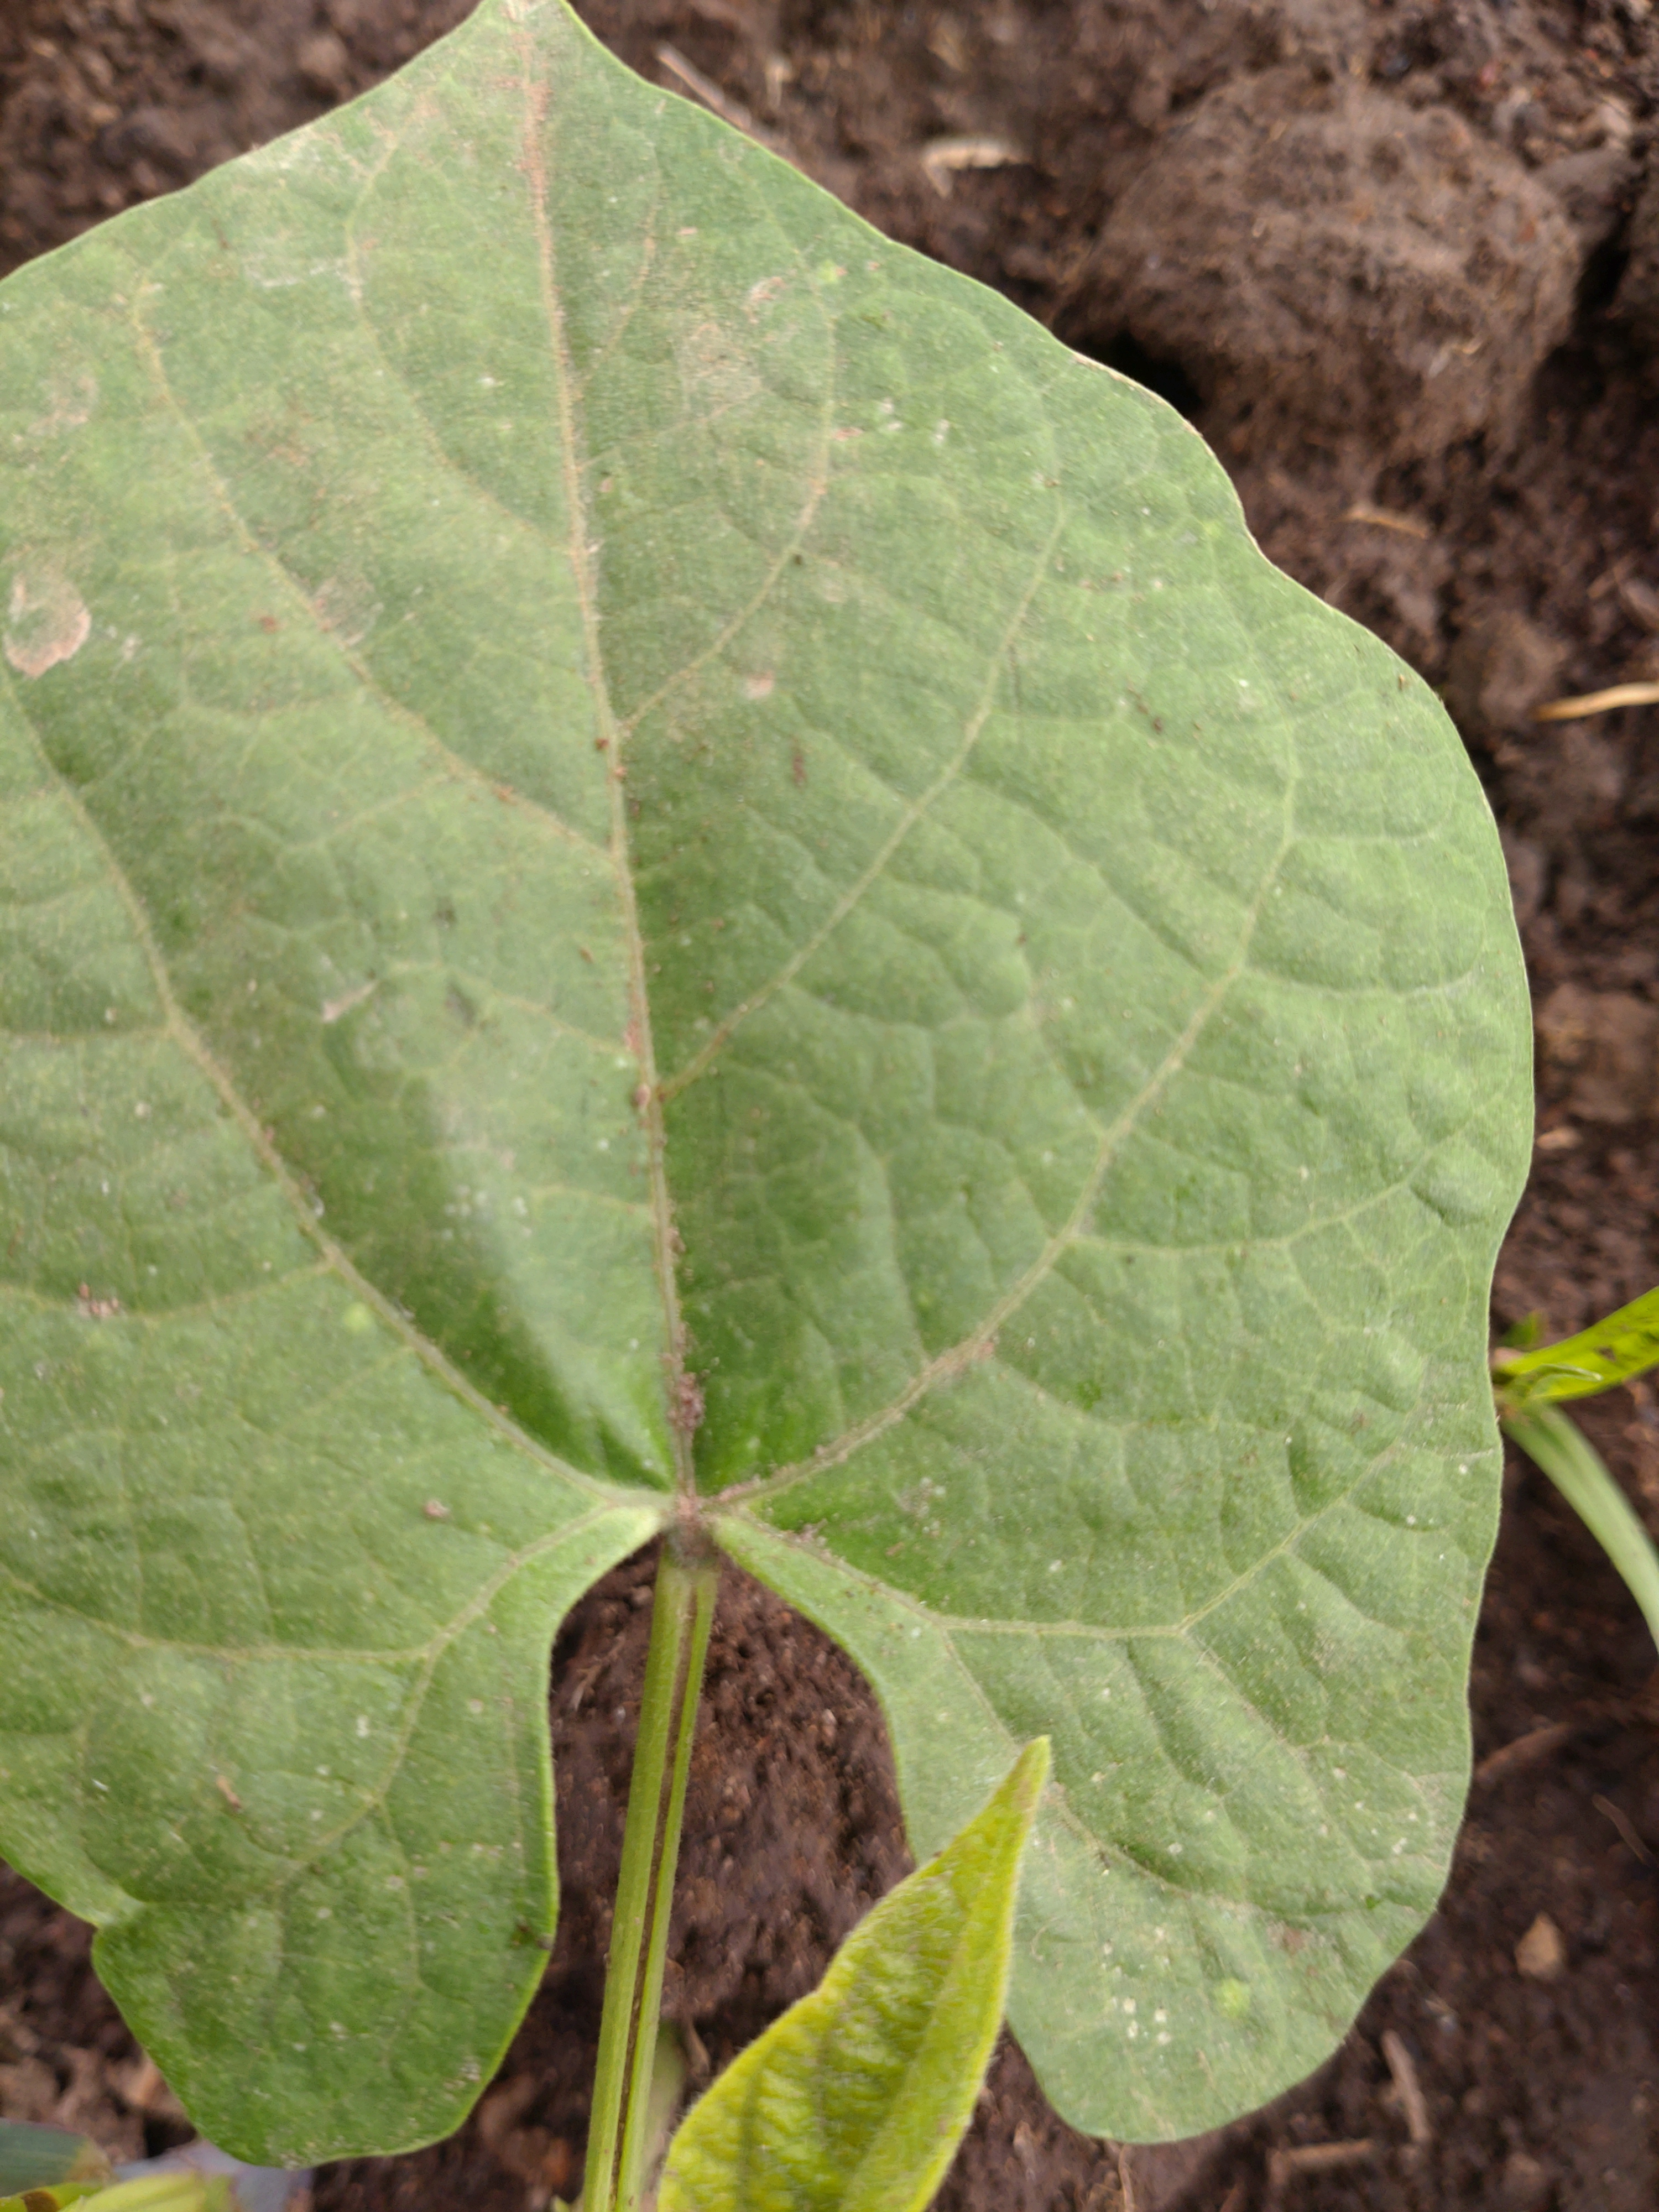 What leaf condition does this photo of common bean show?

healthy
